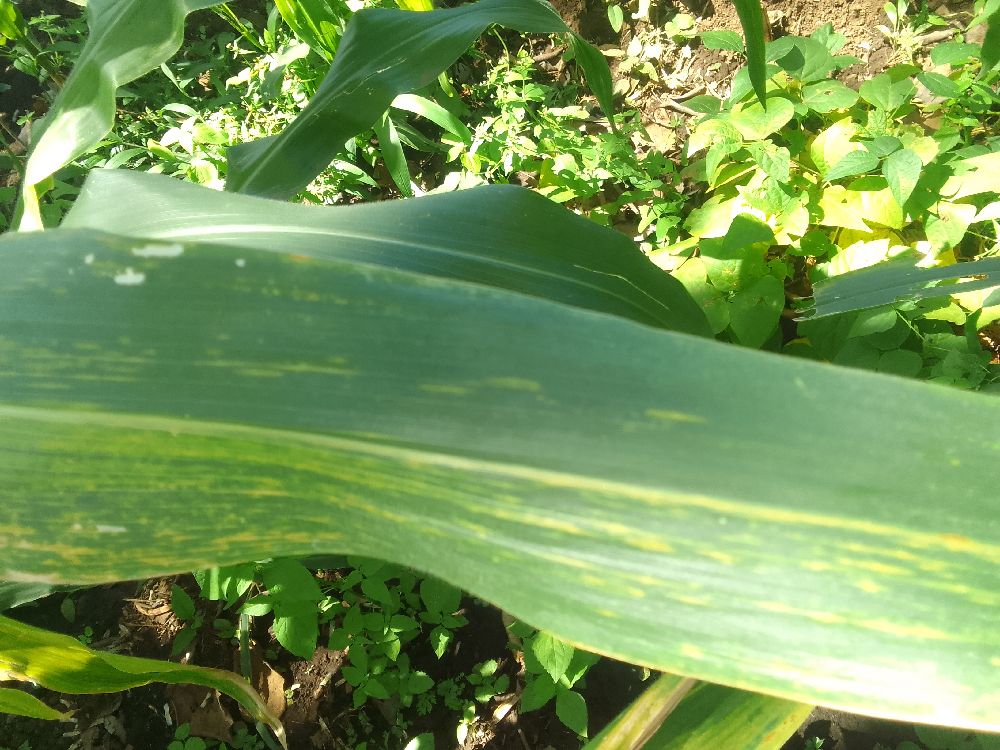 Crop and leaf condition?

maize, maize lethal necrosis
